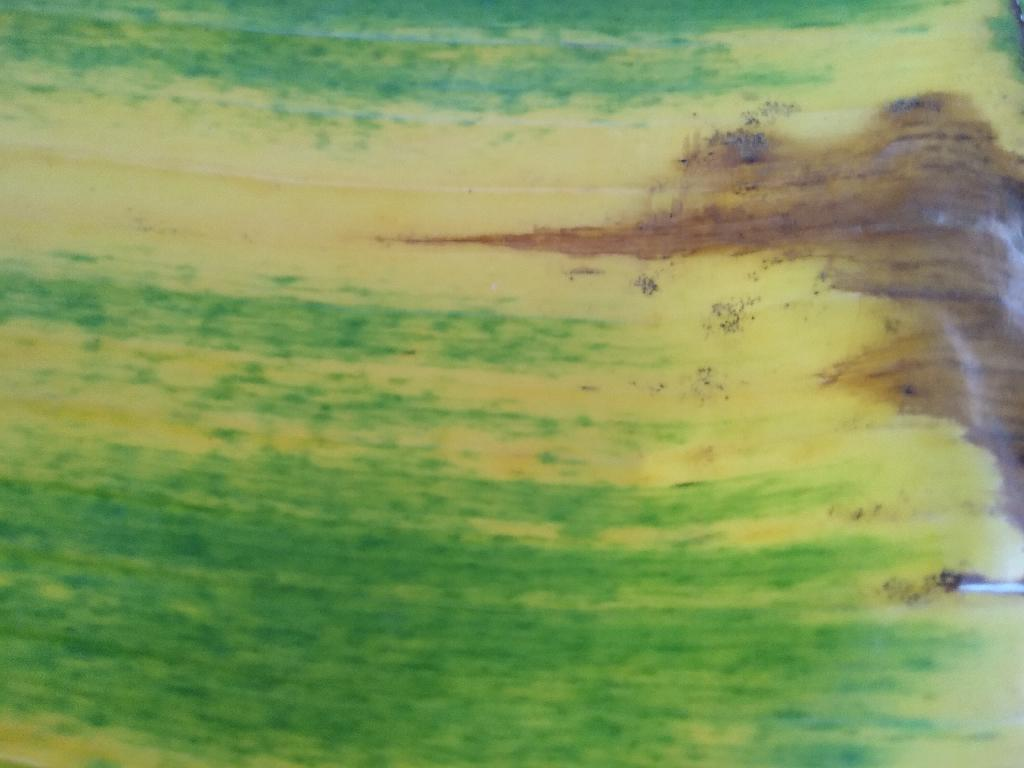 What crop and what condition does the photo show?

banana, fusarium wilt race 1
